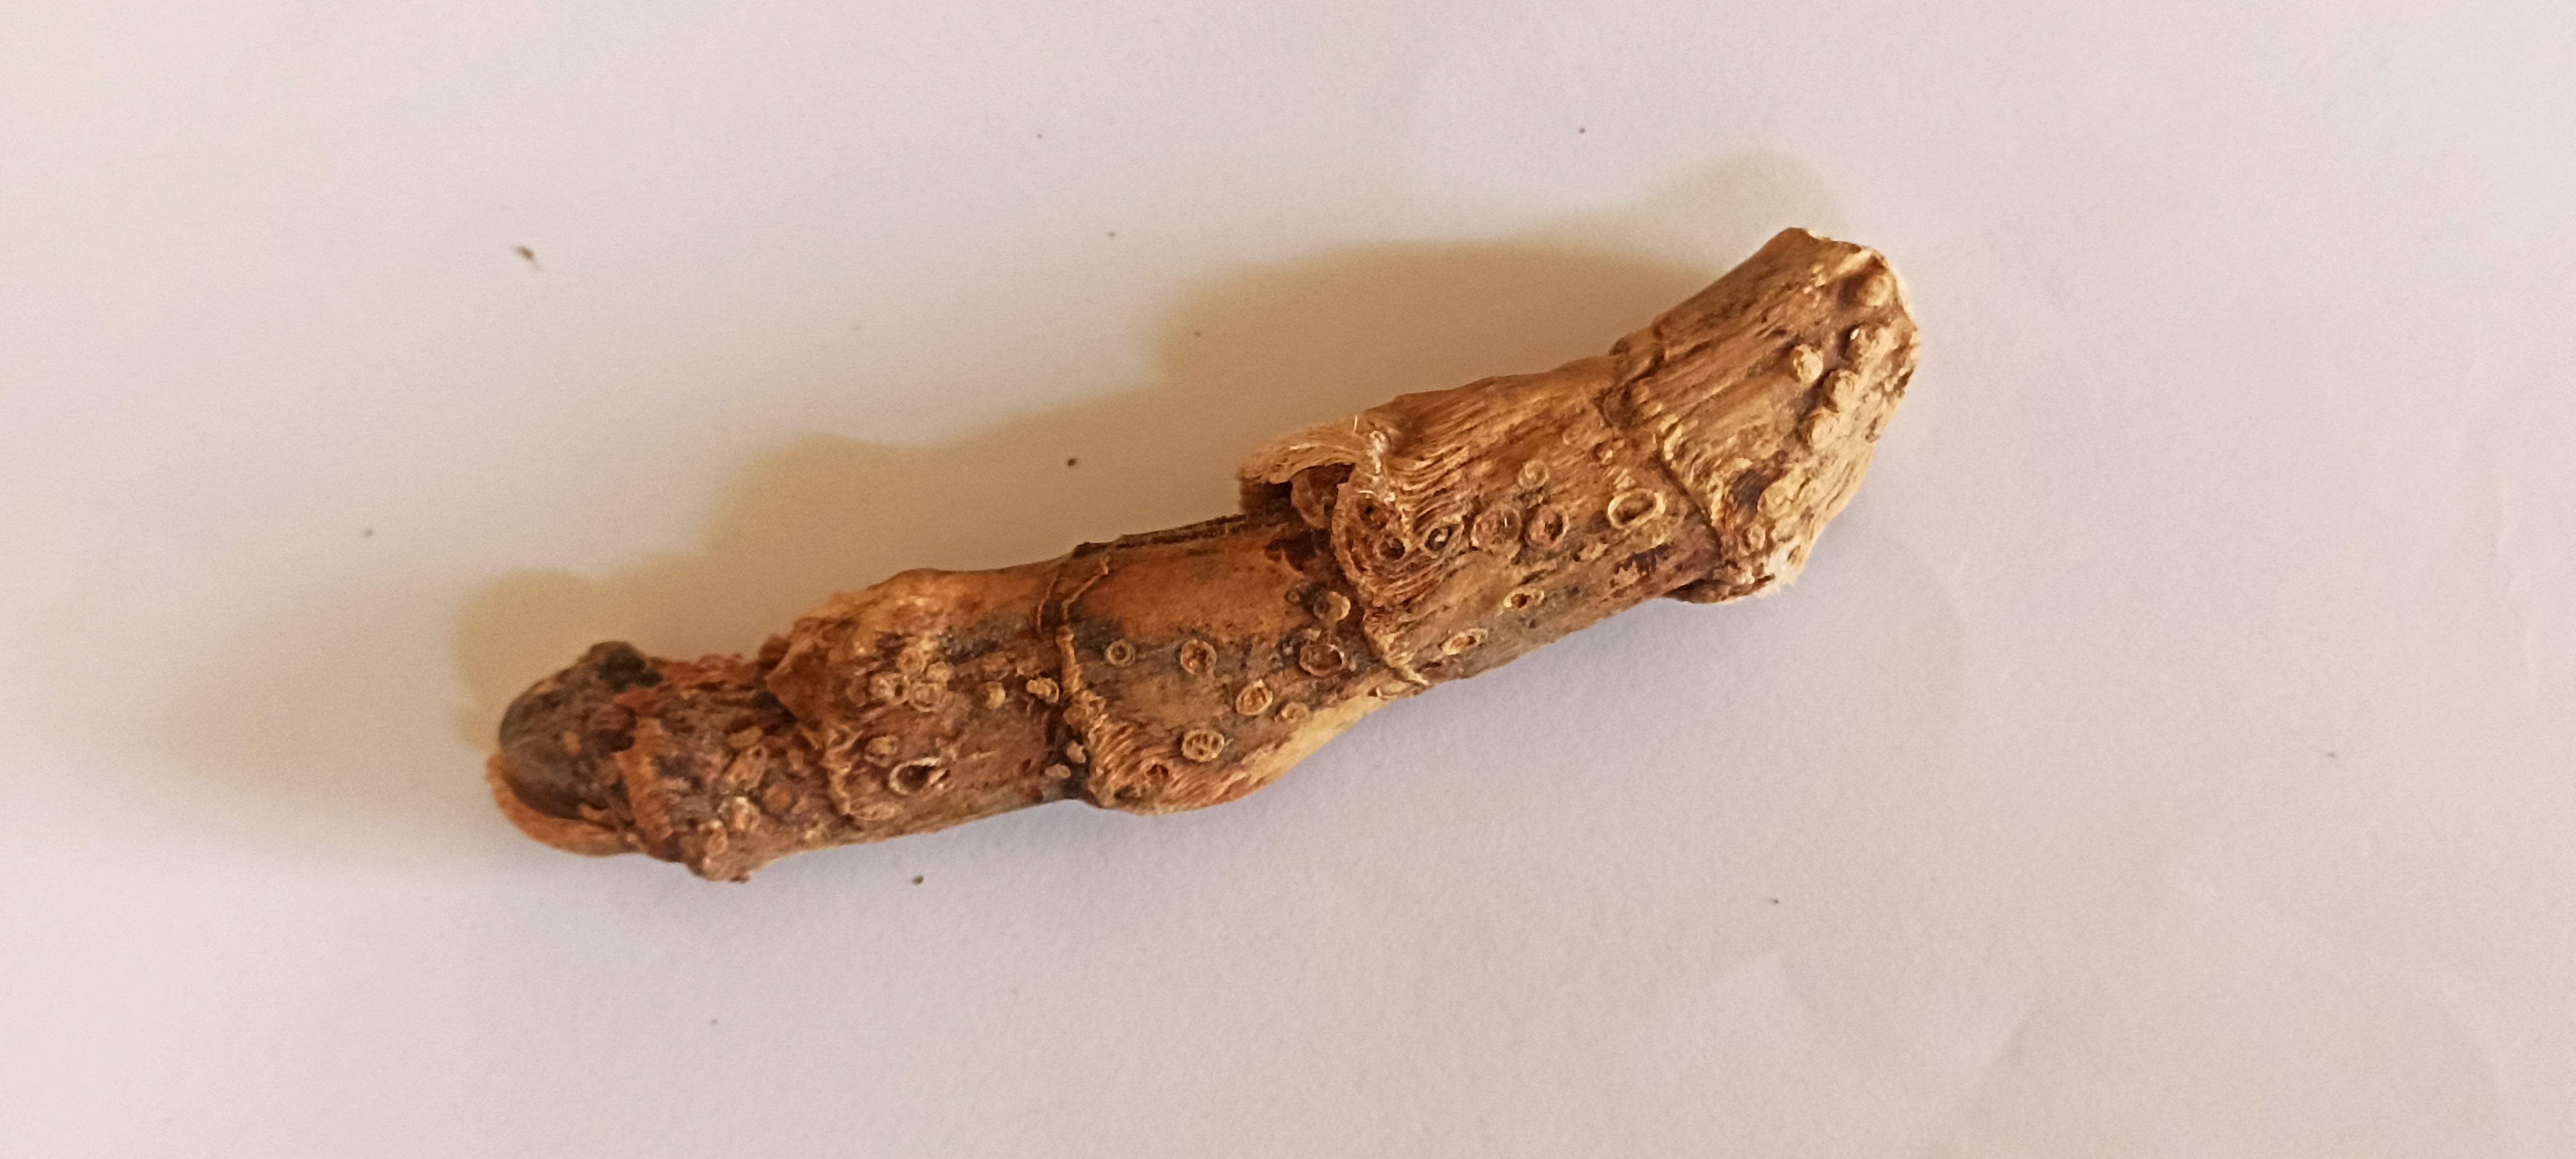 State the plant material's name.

vekhand
